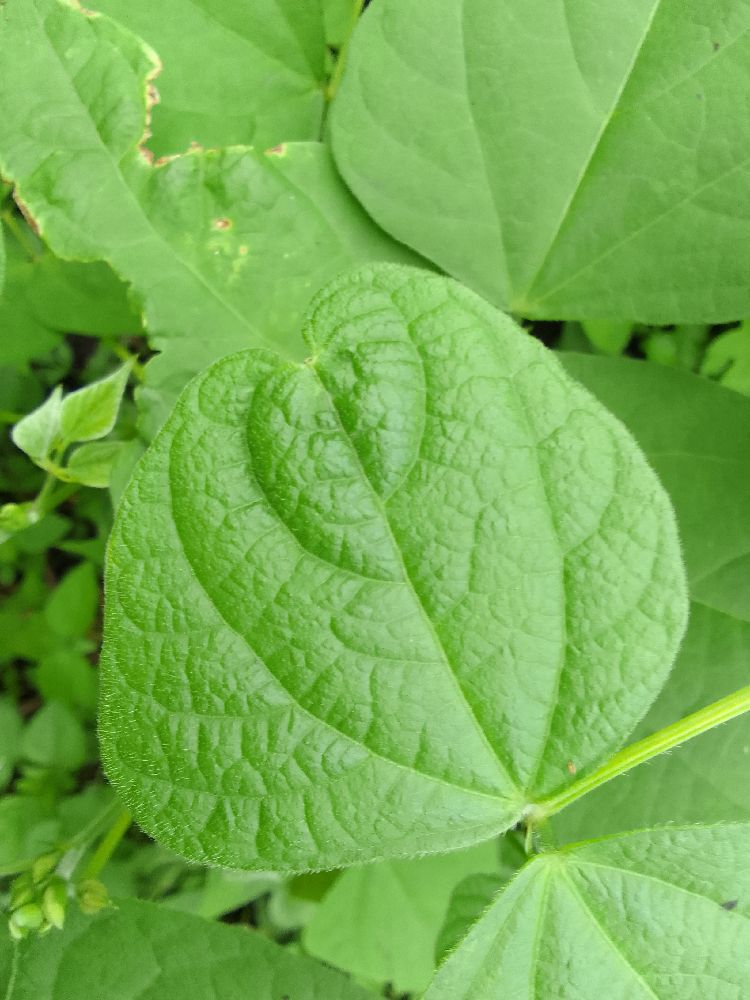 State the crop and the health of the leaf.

common bean, healthy
